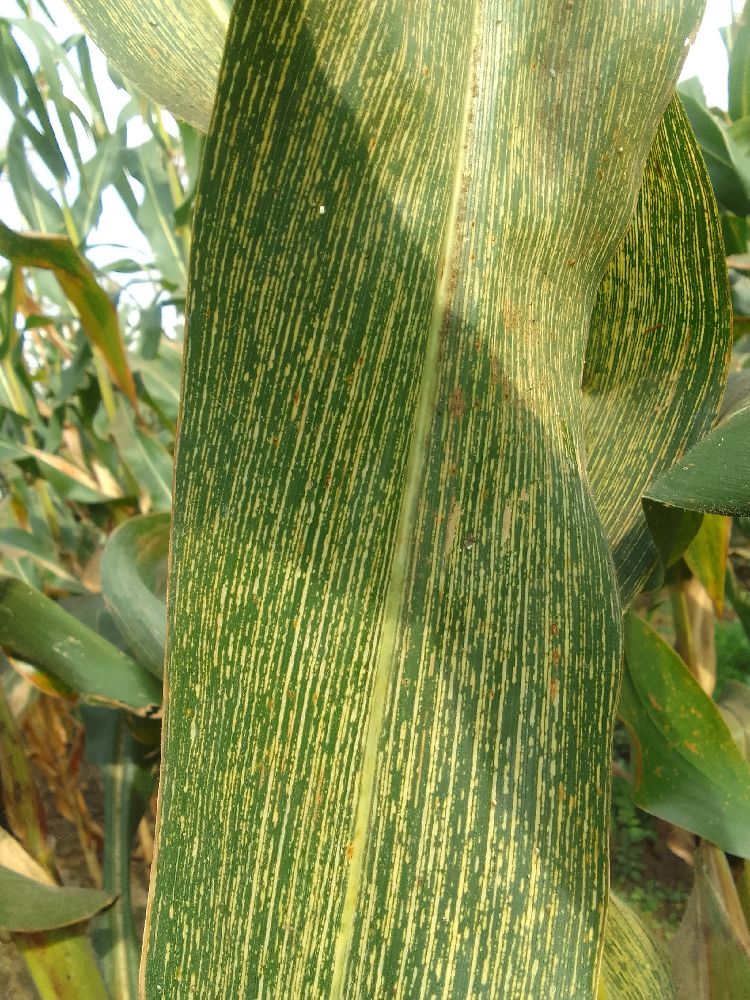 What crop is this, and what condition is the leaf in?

maize, maize streak virus
